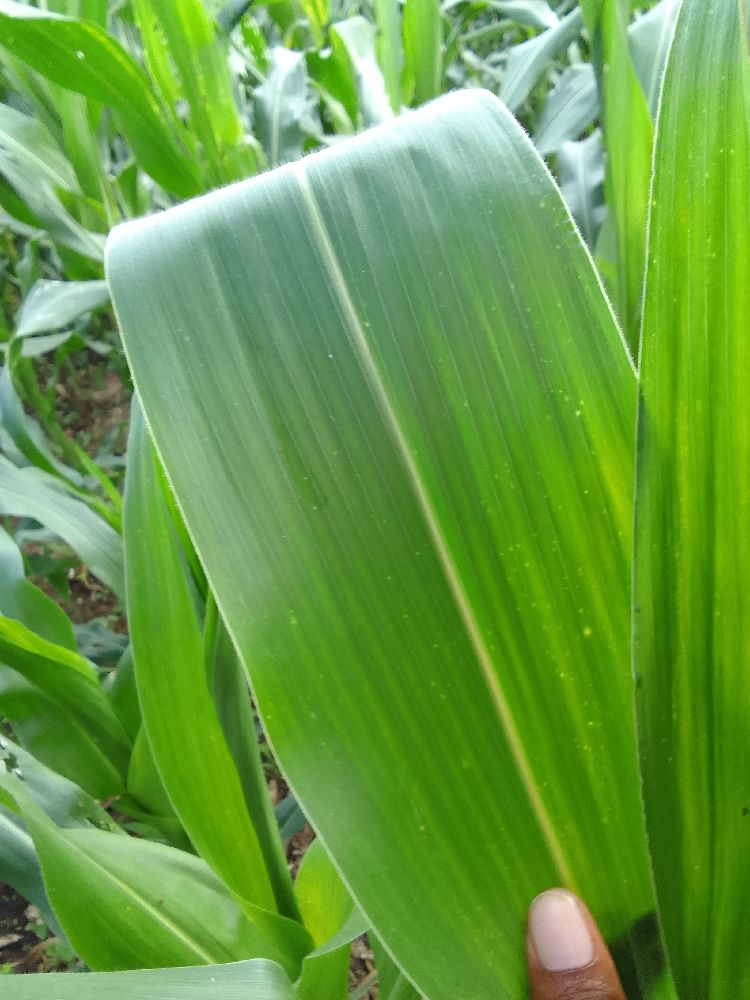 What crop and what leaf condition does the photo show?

maize, healthy
